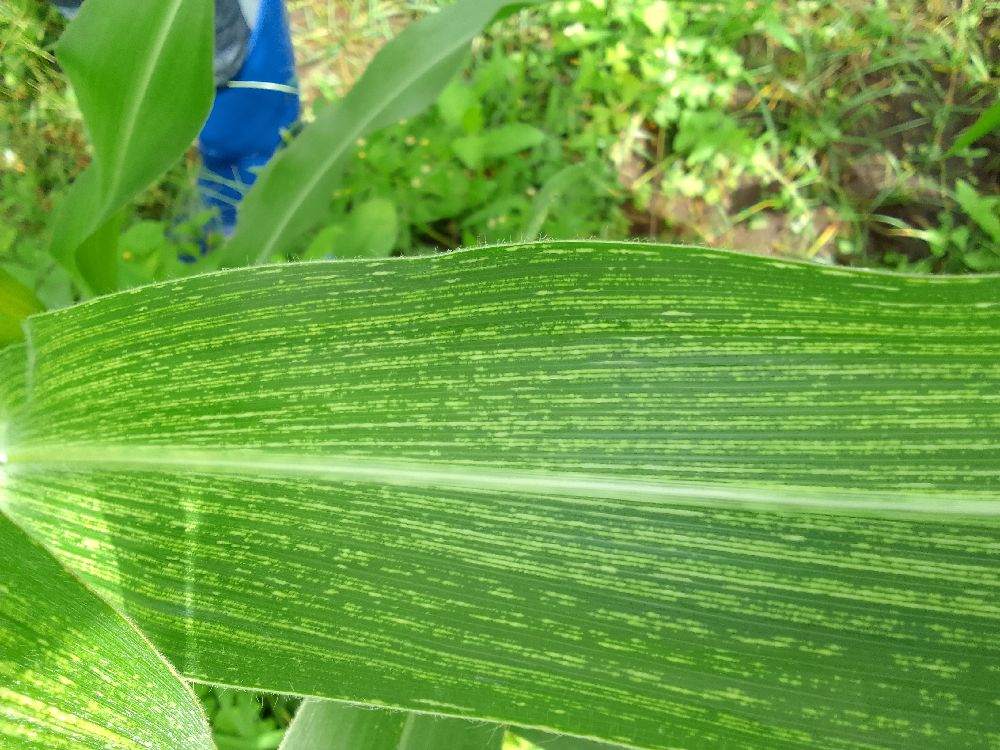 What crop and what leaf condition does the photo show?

maize, maize streak virus
